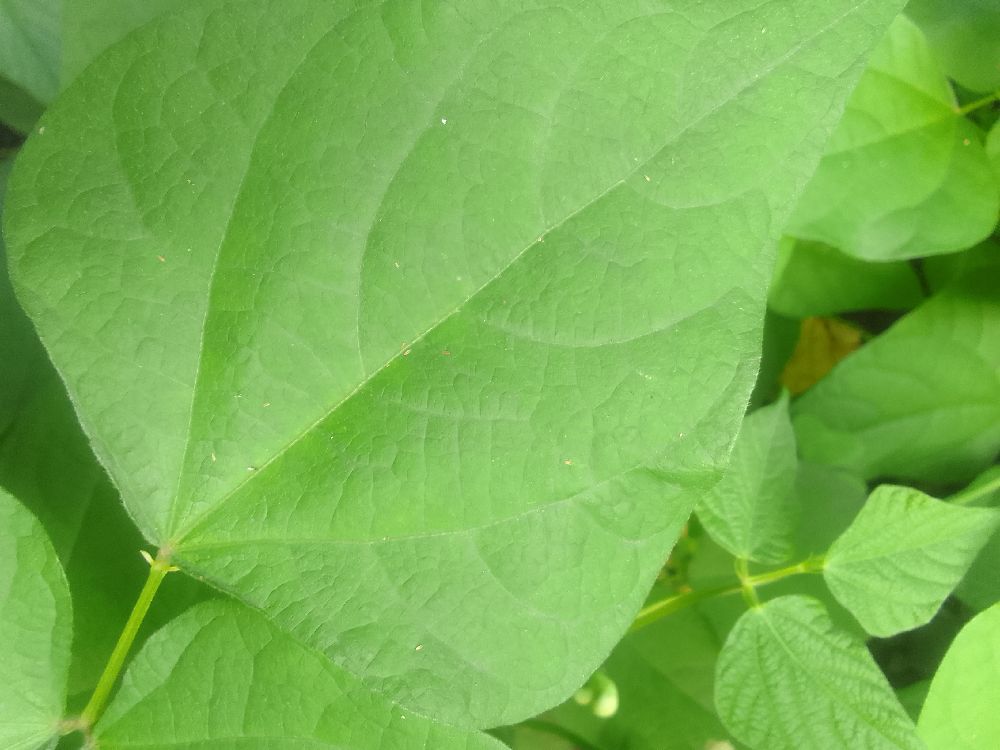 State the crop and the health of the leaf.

common bean, healthy
